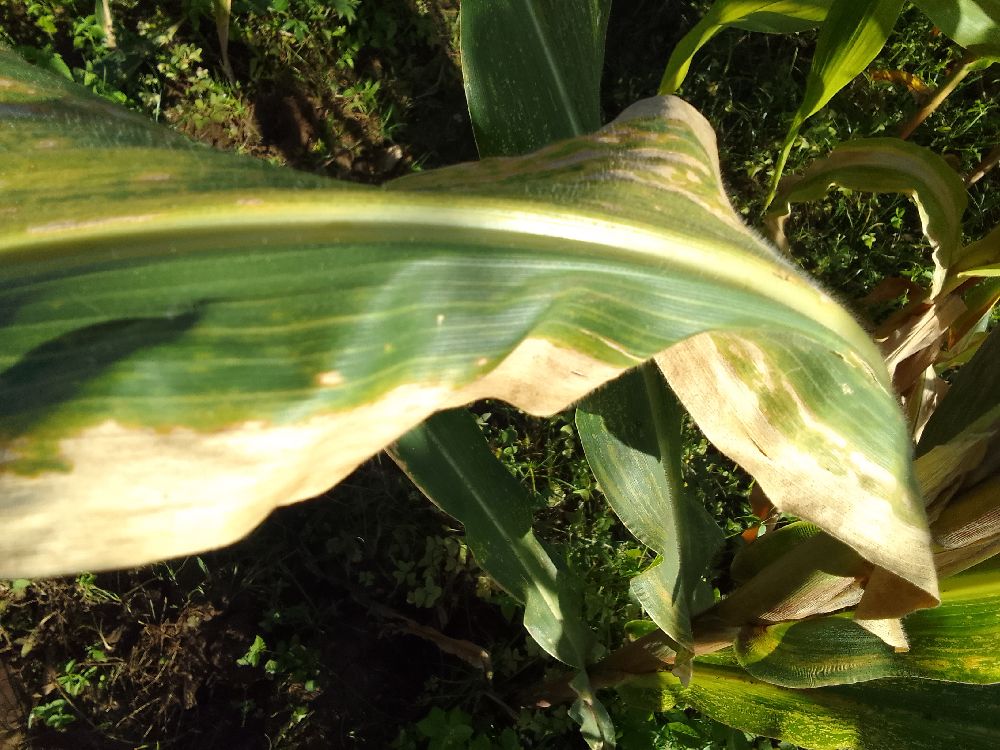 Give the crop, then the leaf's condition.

maize, maize lethal necrosis
